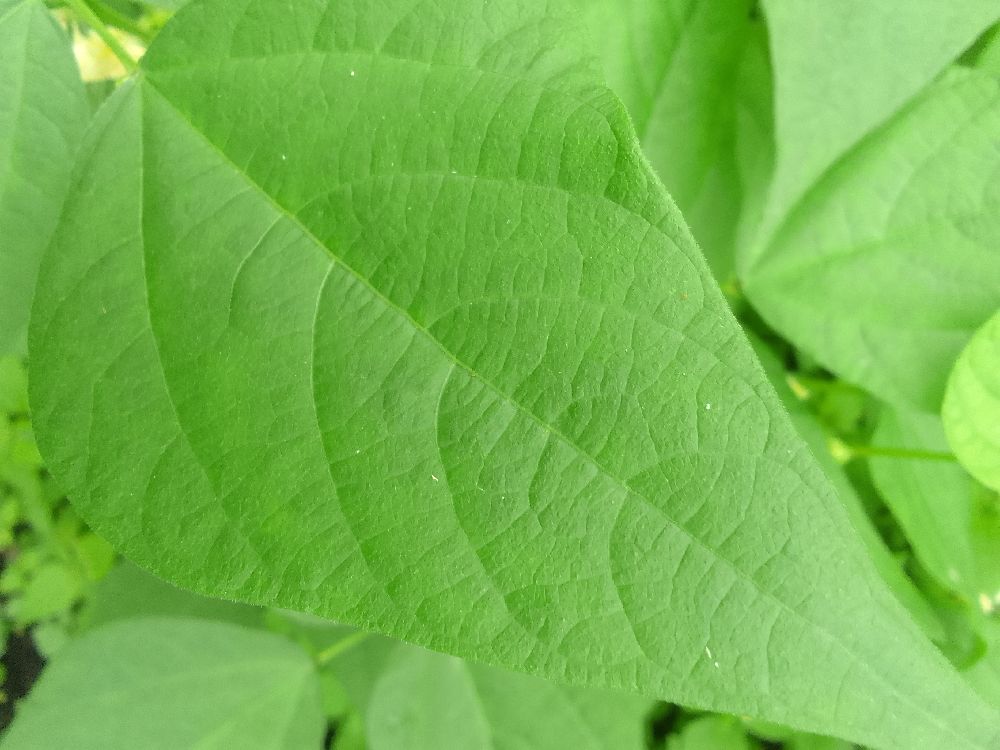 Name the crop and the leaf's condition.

common bean, healthy
